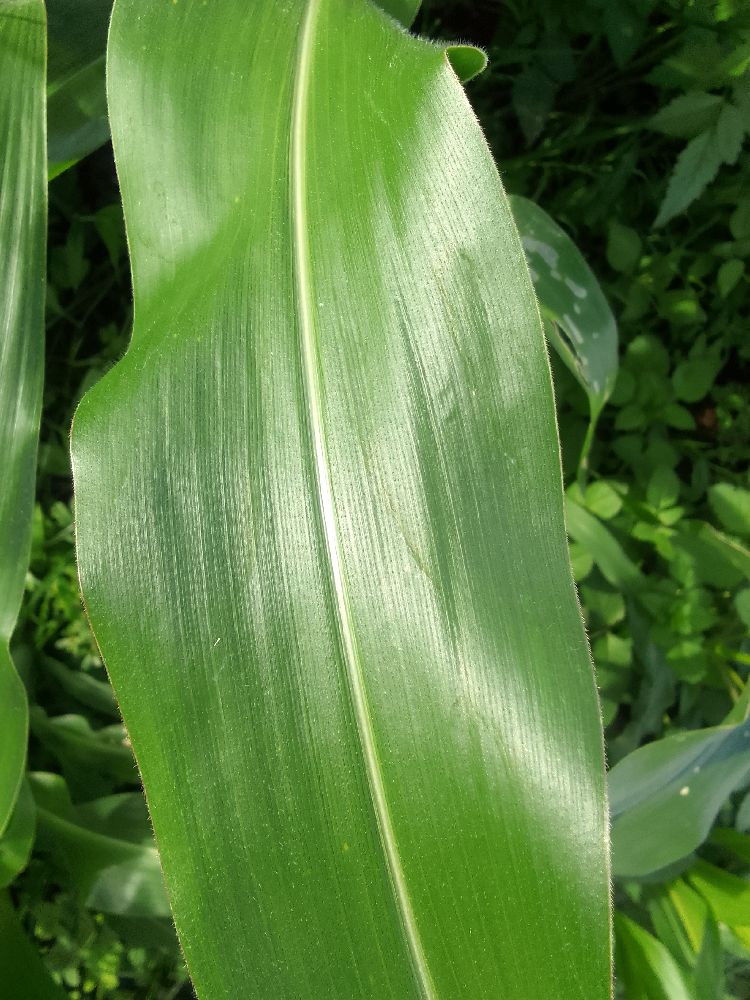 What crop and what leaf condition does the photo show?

maize, healthy
